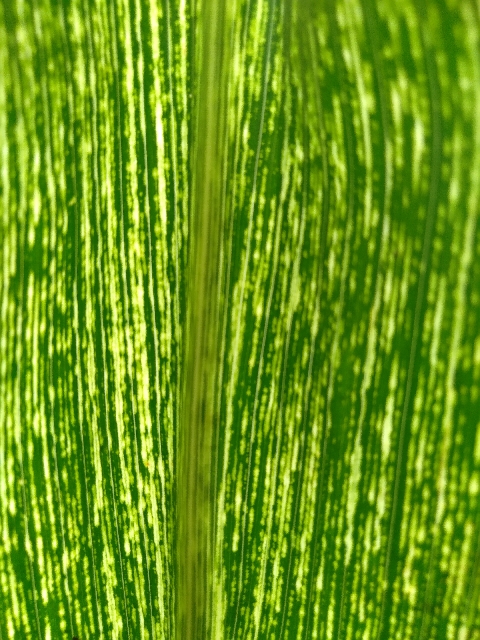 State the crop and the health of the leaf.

maize, maize streak virus
